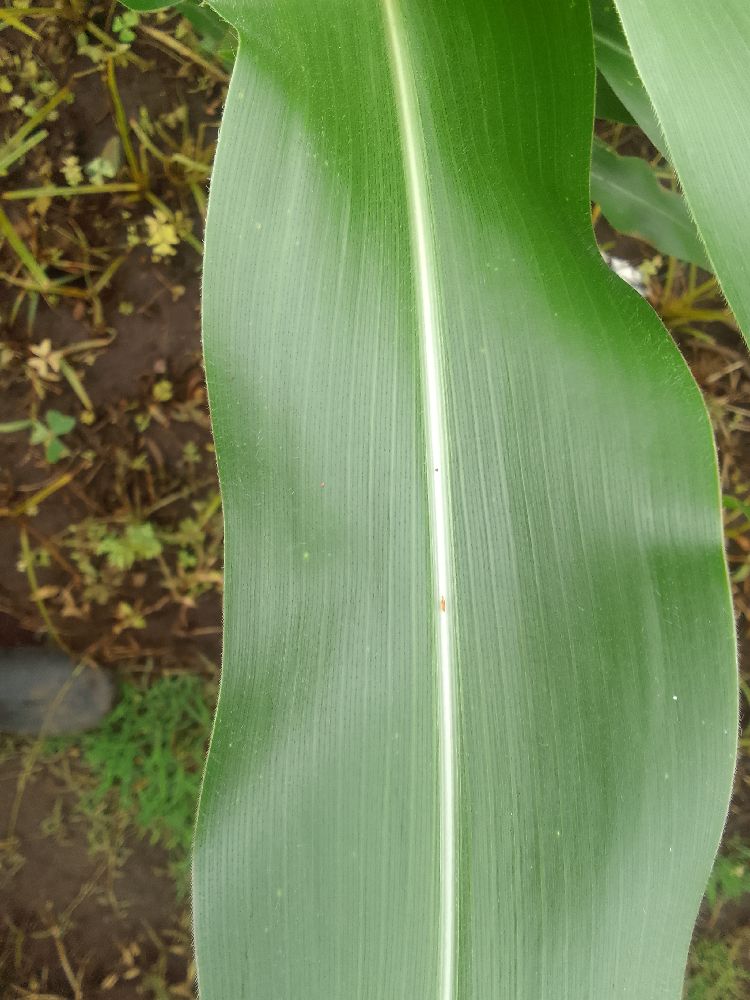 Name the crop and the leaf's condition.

maize, healthy
